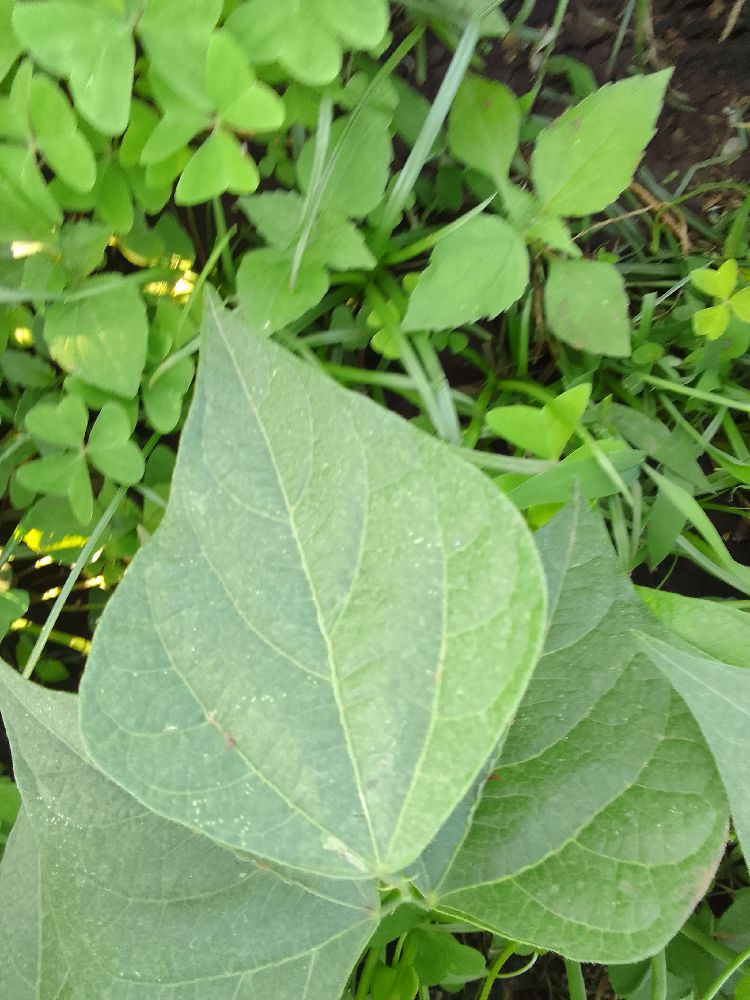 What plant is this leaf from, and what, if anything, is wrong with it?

common bean, healthy
